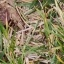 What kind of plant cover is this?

grass
